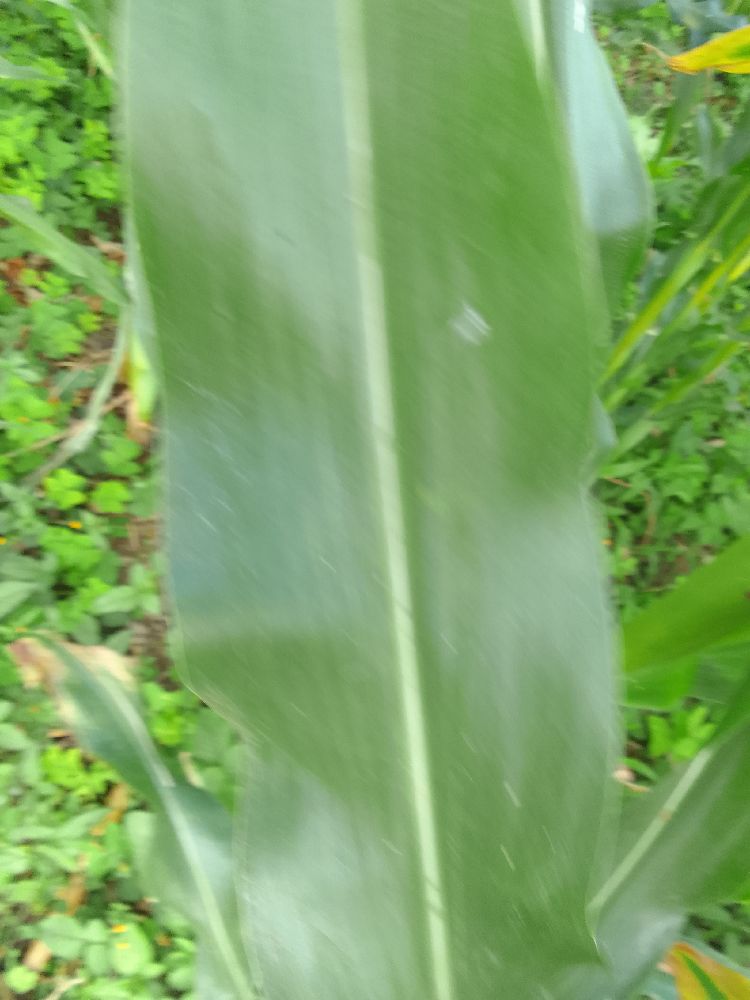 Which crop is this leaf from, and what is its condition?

maize, healthy
